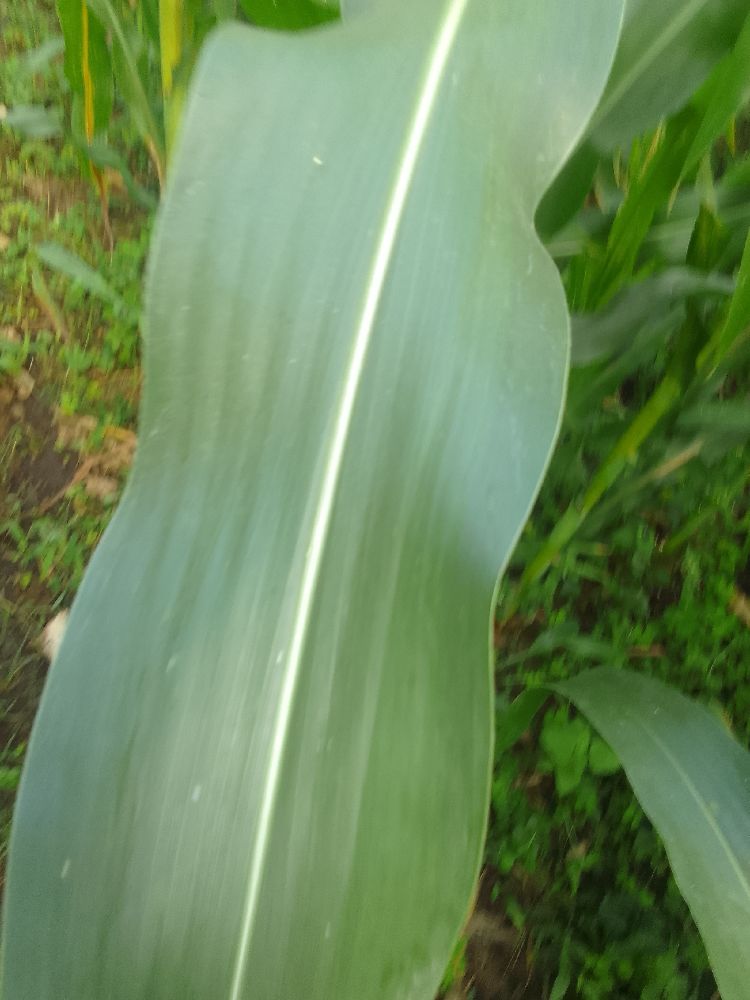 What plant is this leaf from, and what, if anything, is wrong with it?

maize, healthy
